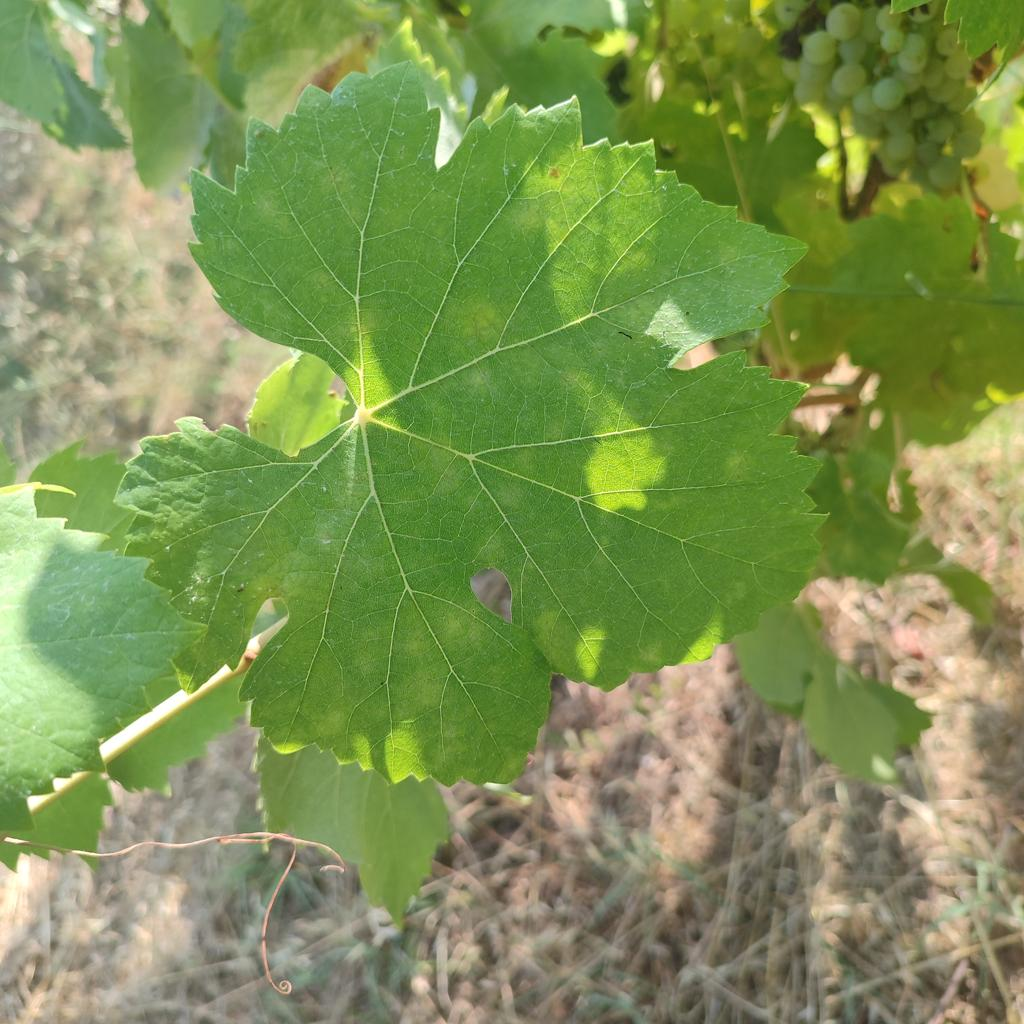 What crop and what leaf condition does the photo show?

grapevine, healthy
